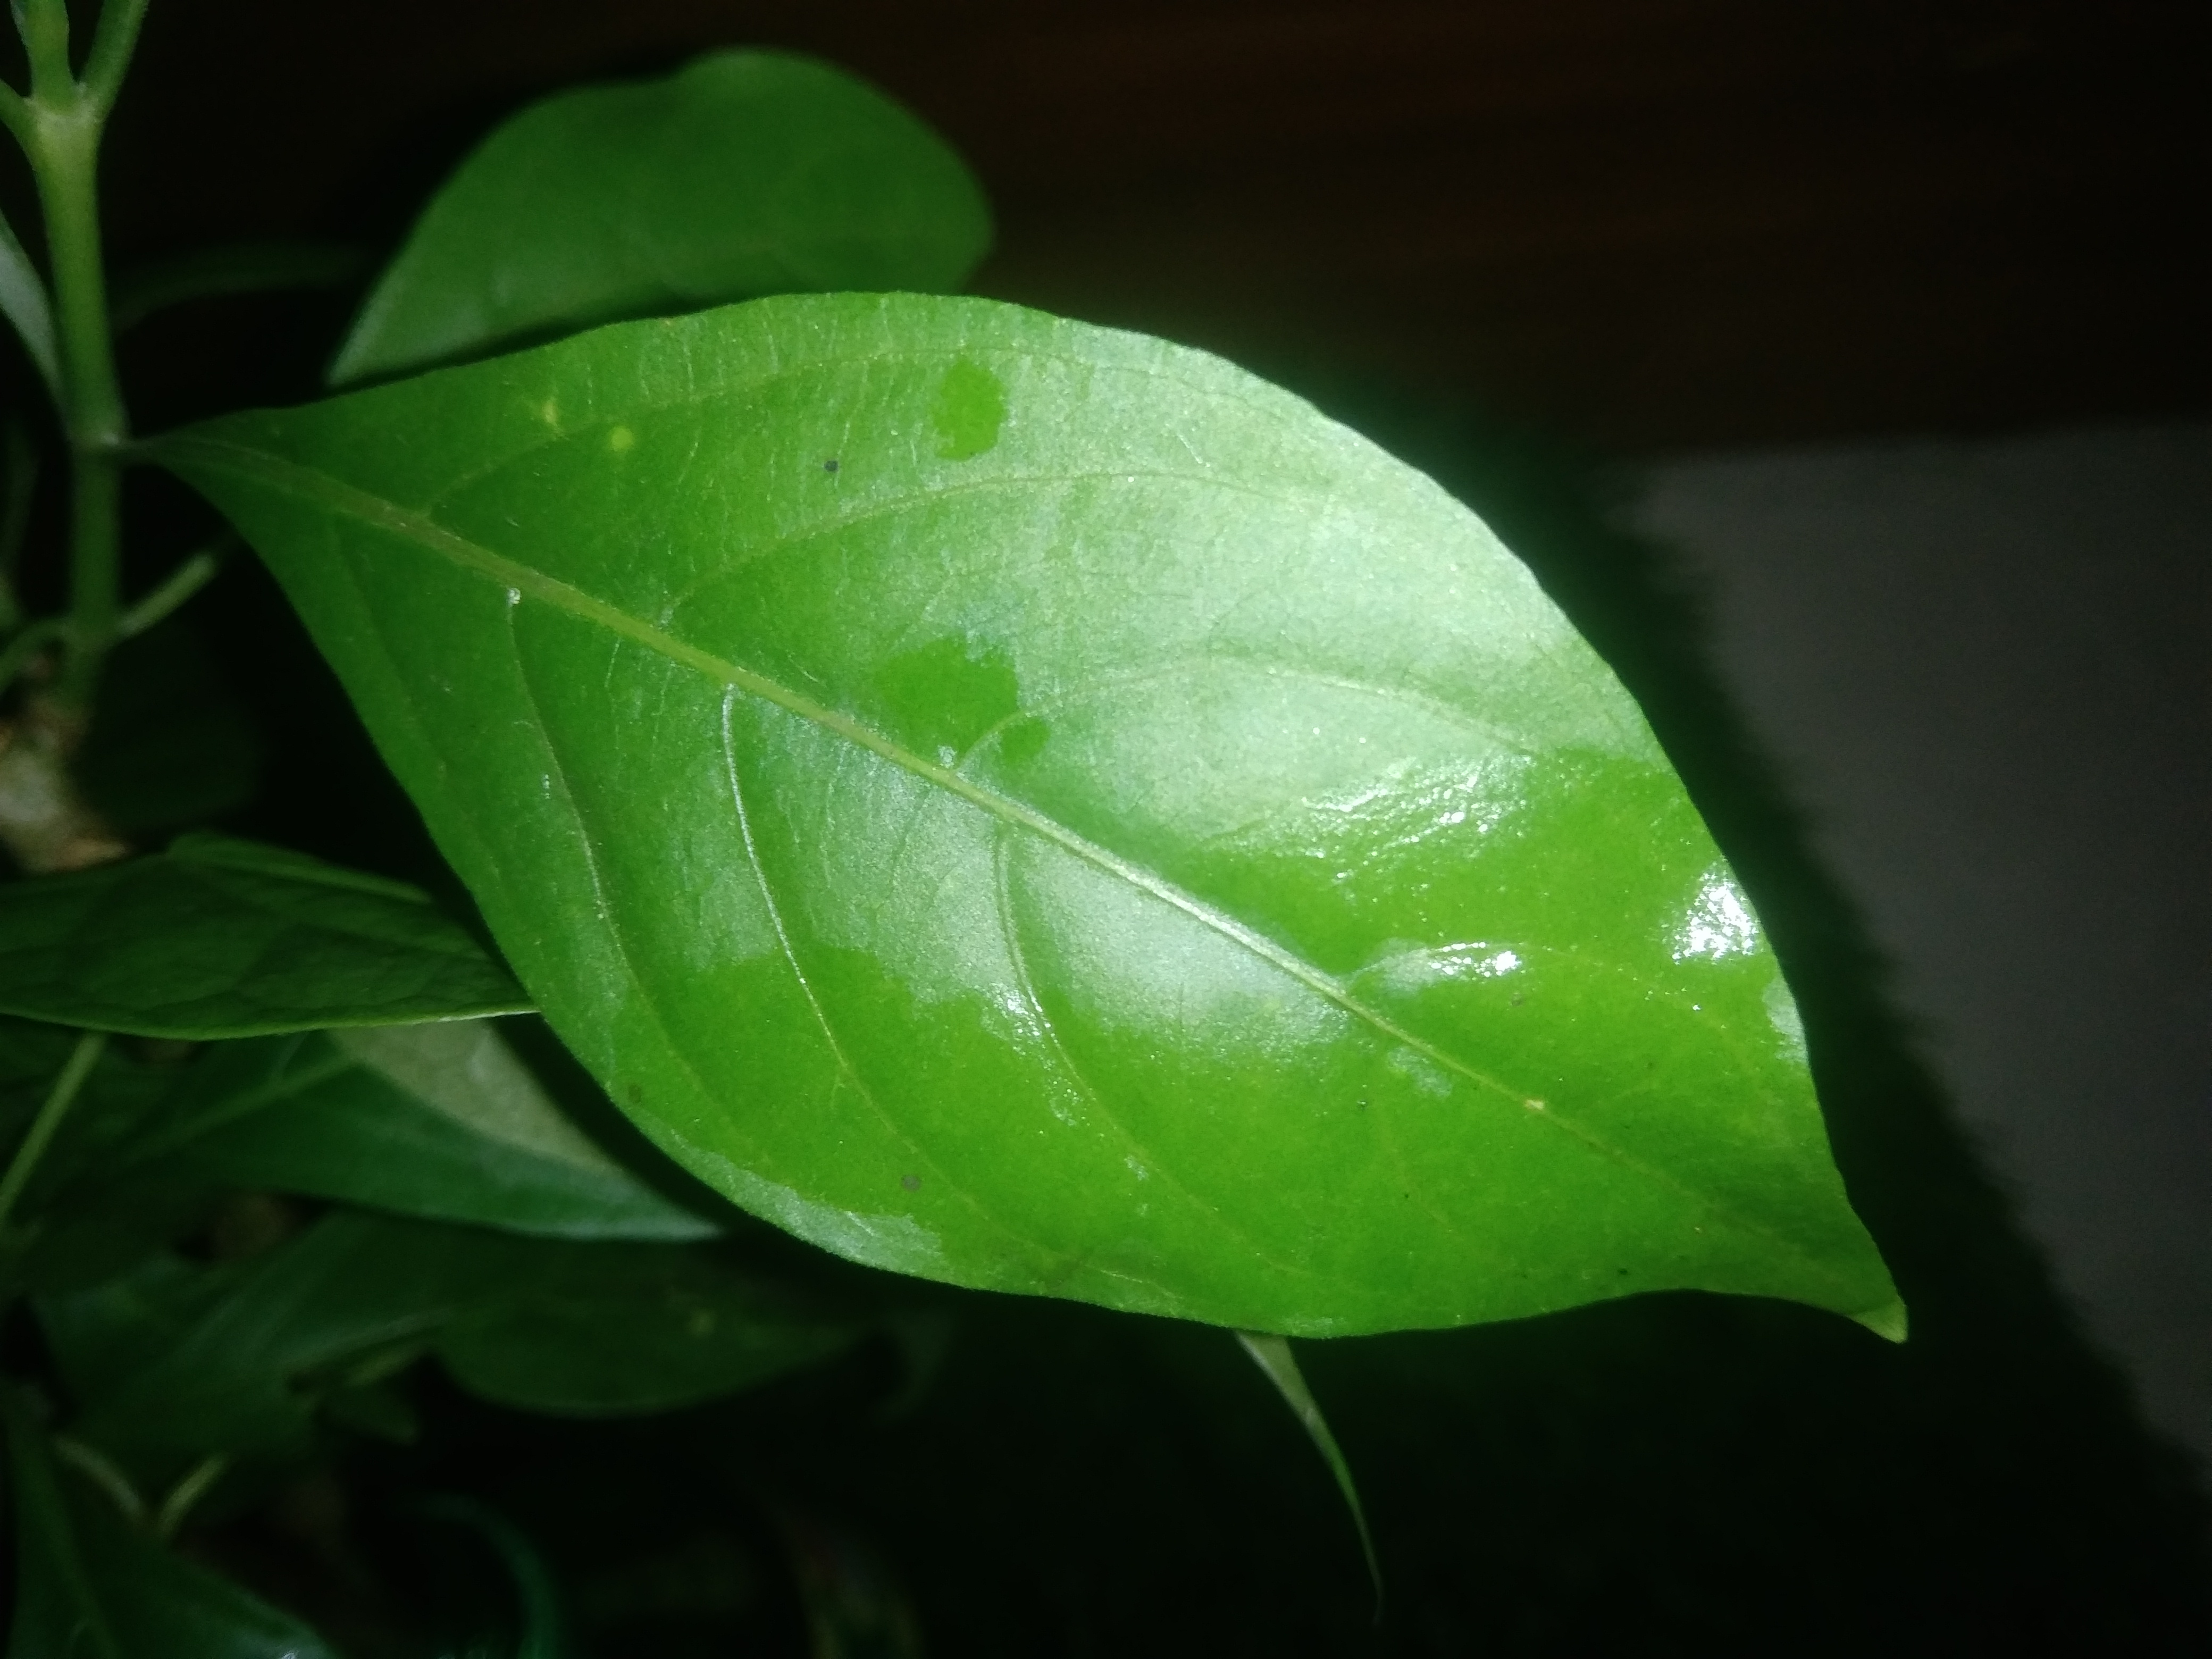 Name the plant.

vasaka
